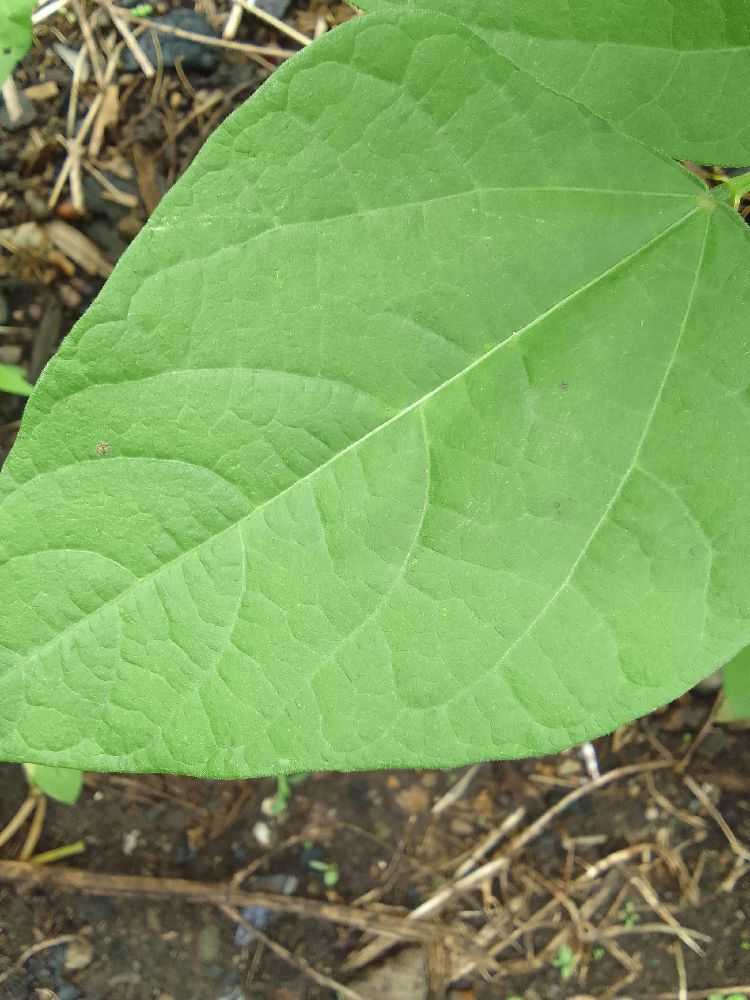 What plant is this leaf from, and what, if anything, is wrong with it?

common bean, healthy
